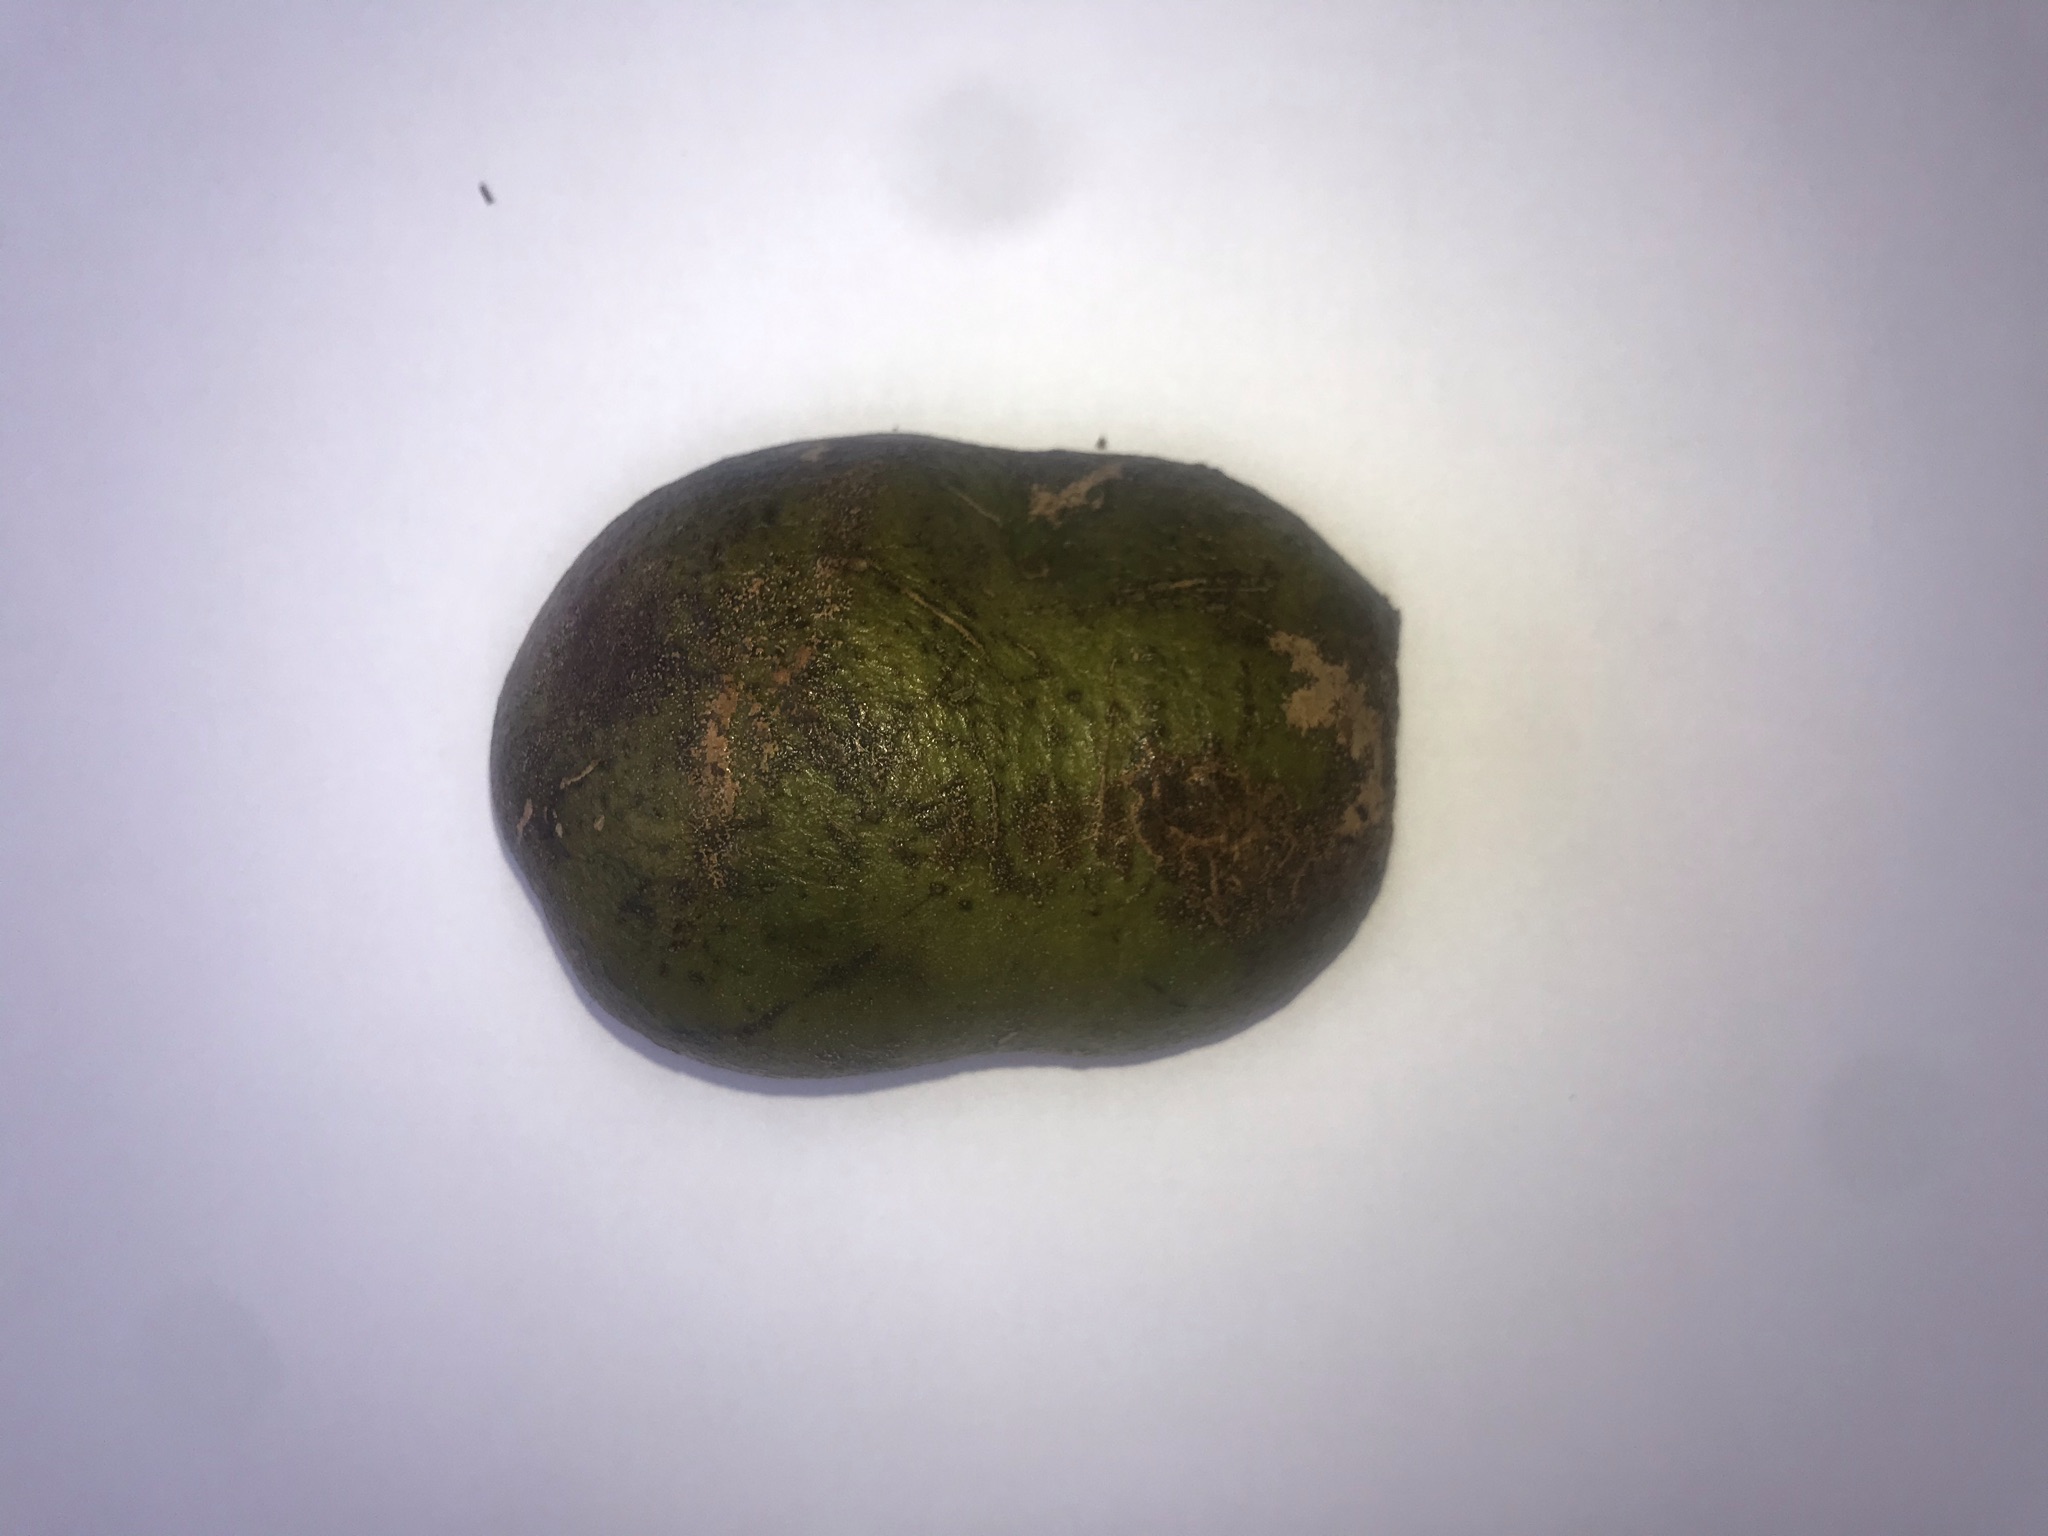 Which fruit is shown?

pequi
